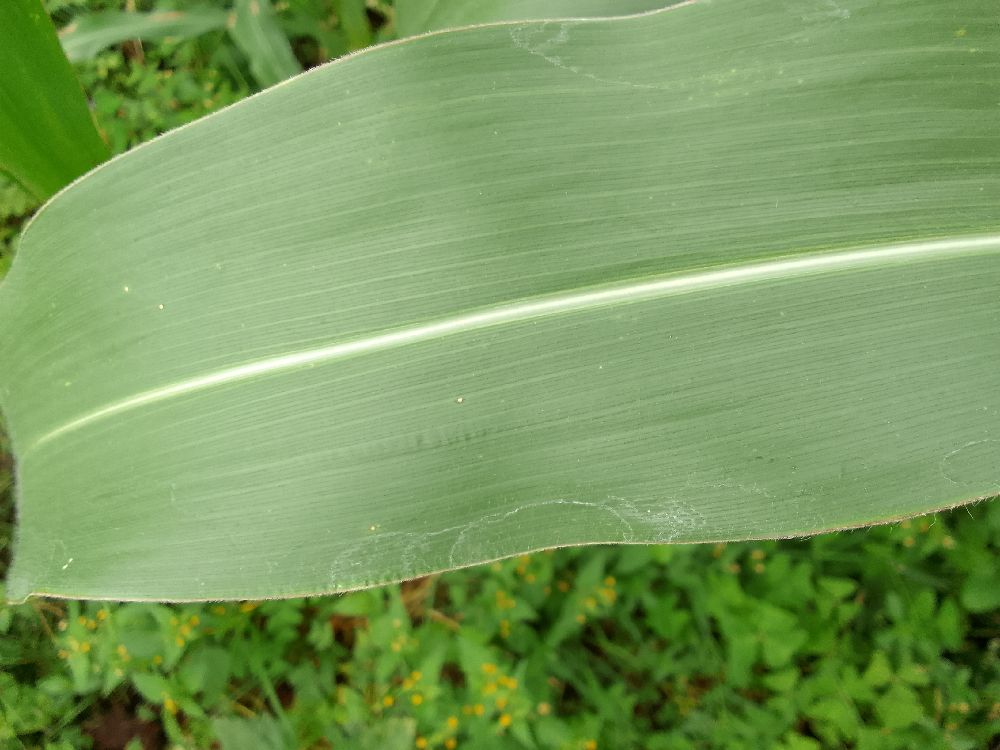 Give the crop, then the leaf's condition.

maize, healthy
